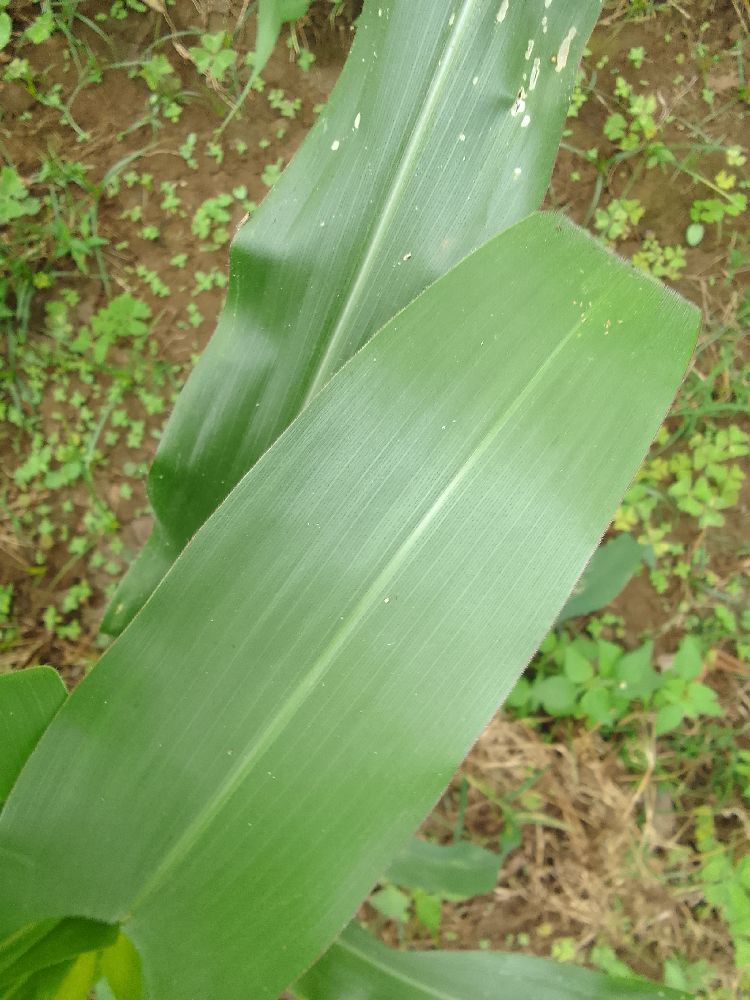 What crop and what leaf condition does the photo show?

maize, healthy
